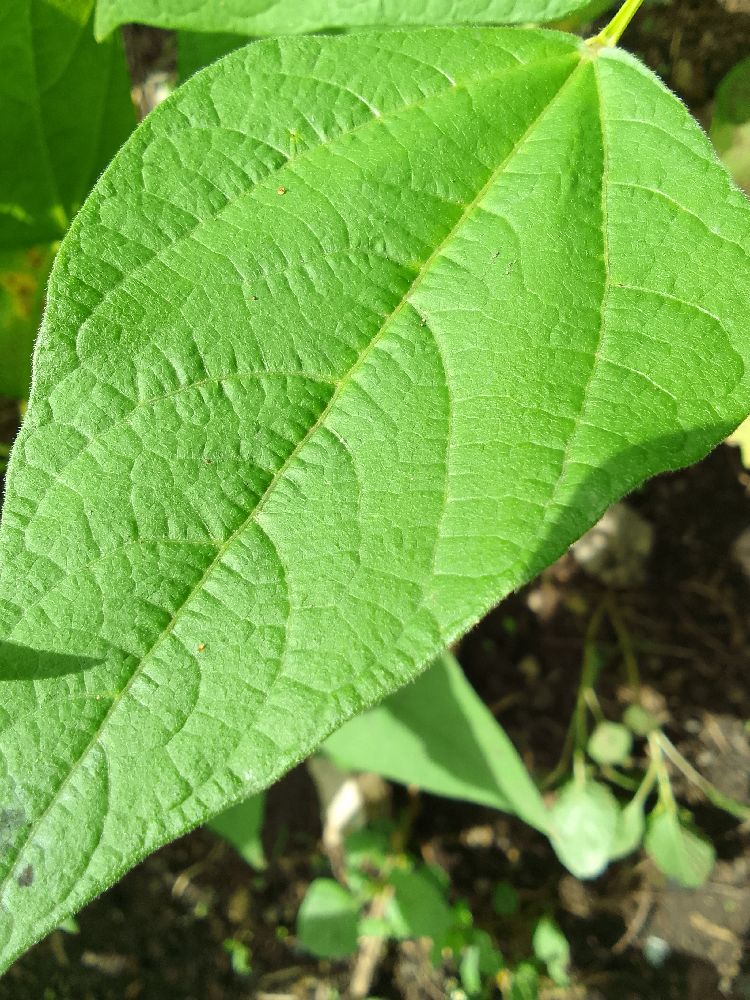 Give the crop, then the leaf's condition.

common bean, healthy
